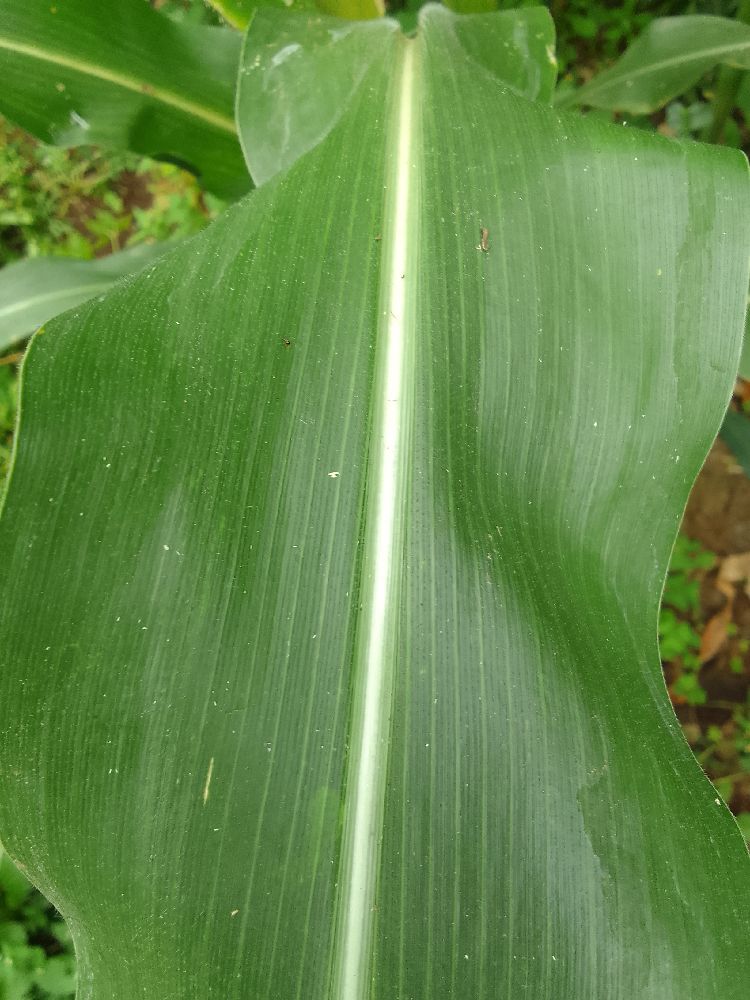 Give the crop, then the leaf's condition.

maize, healthy
